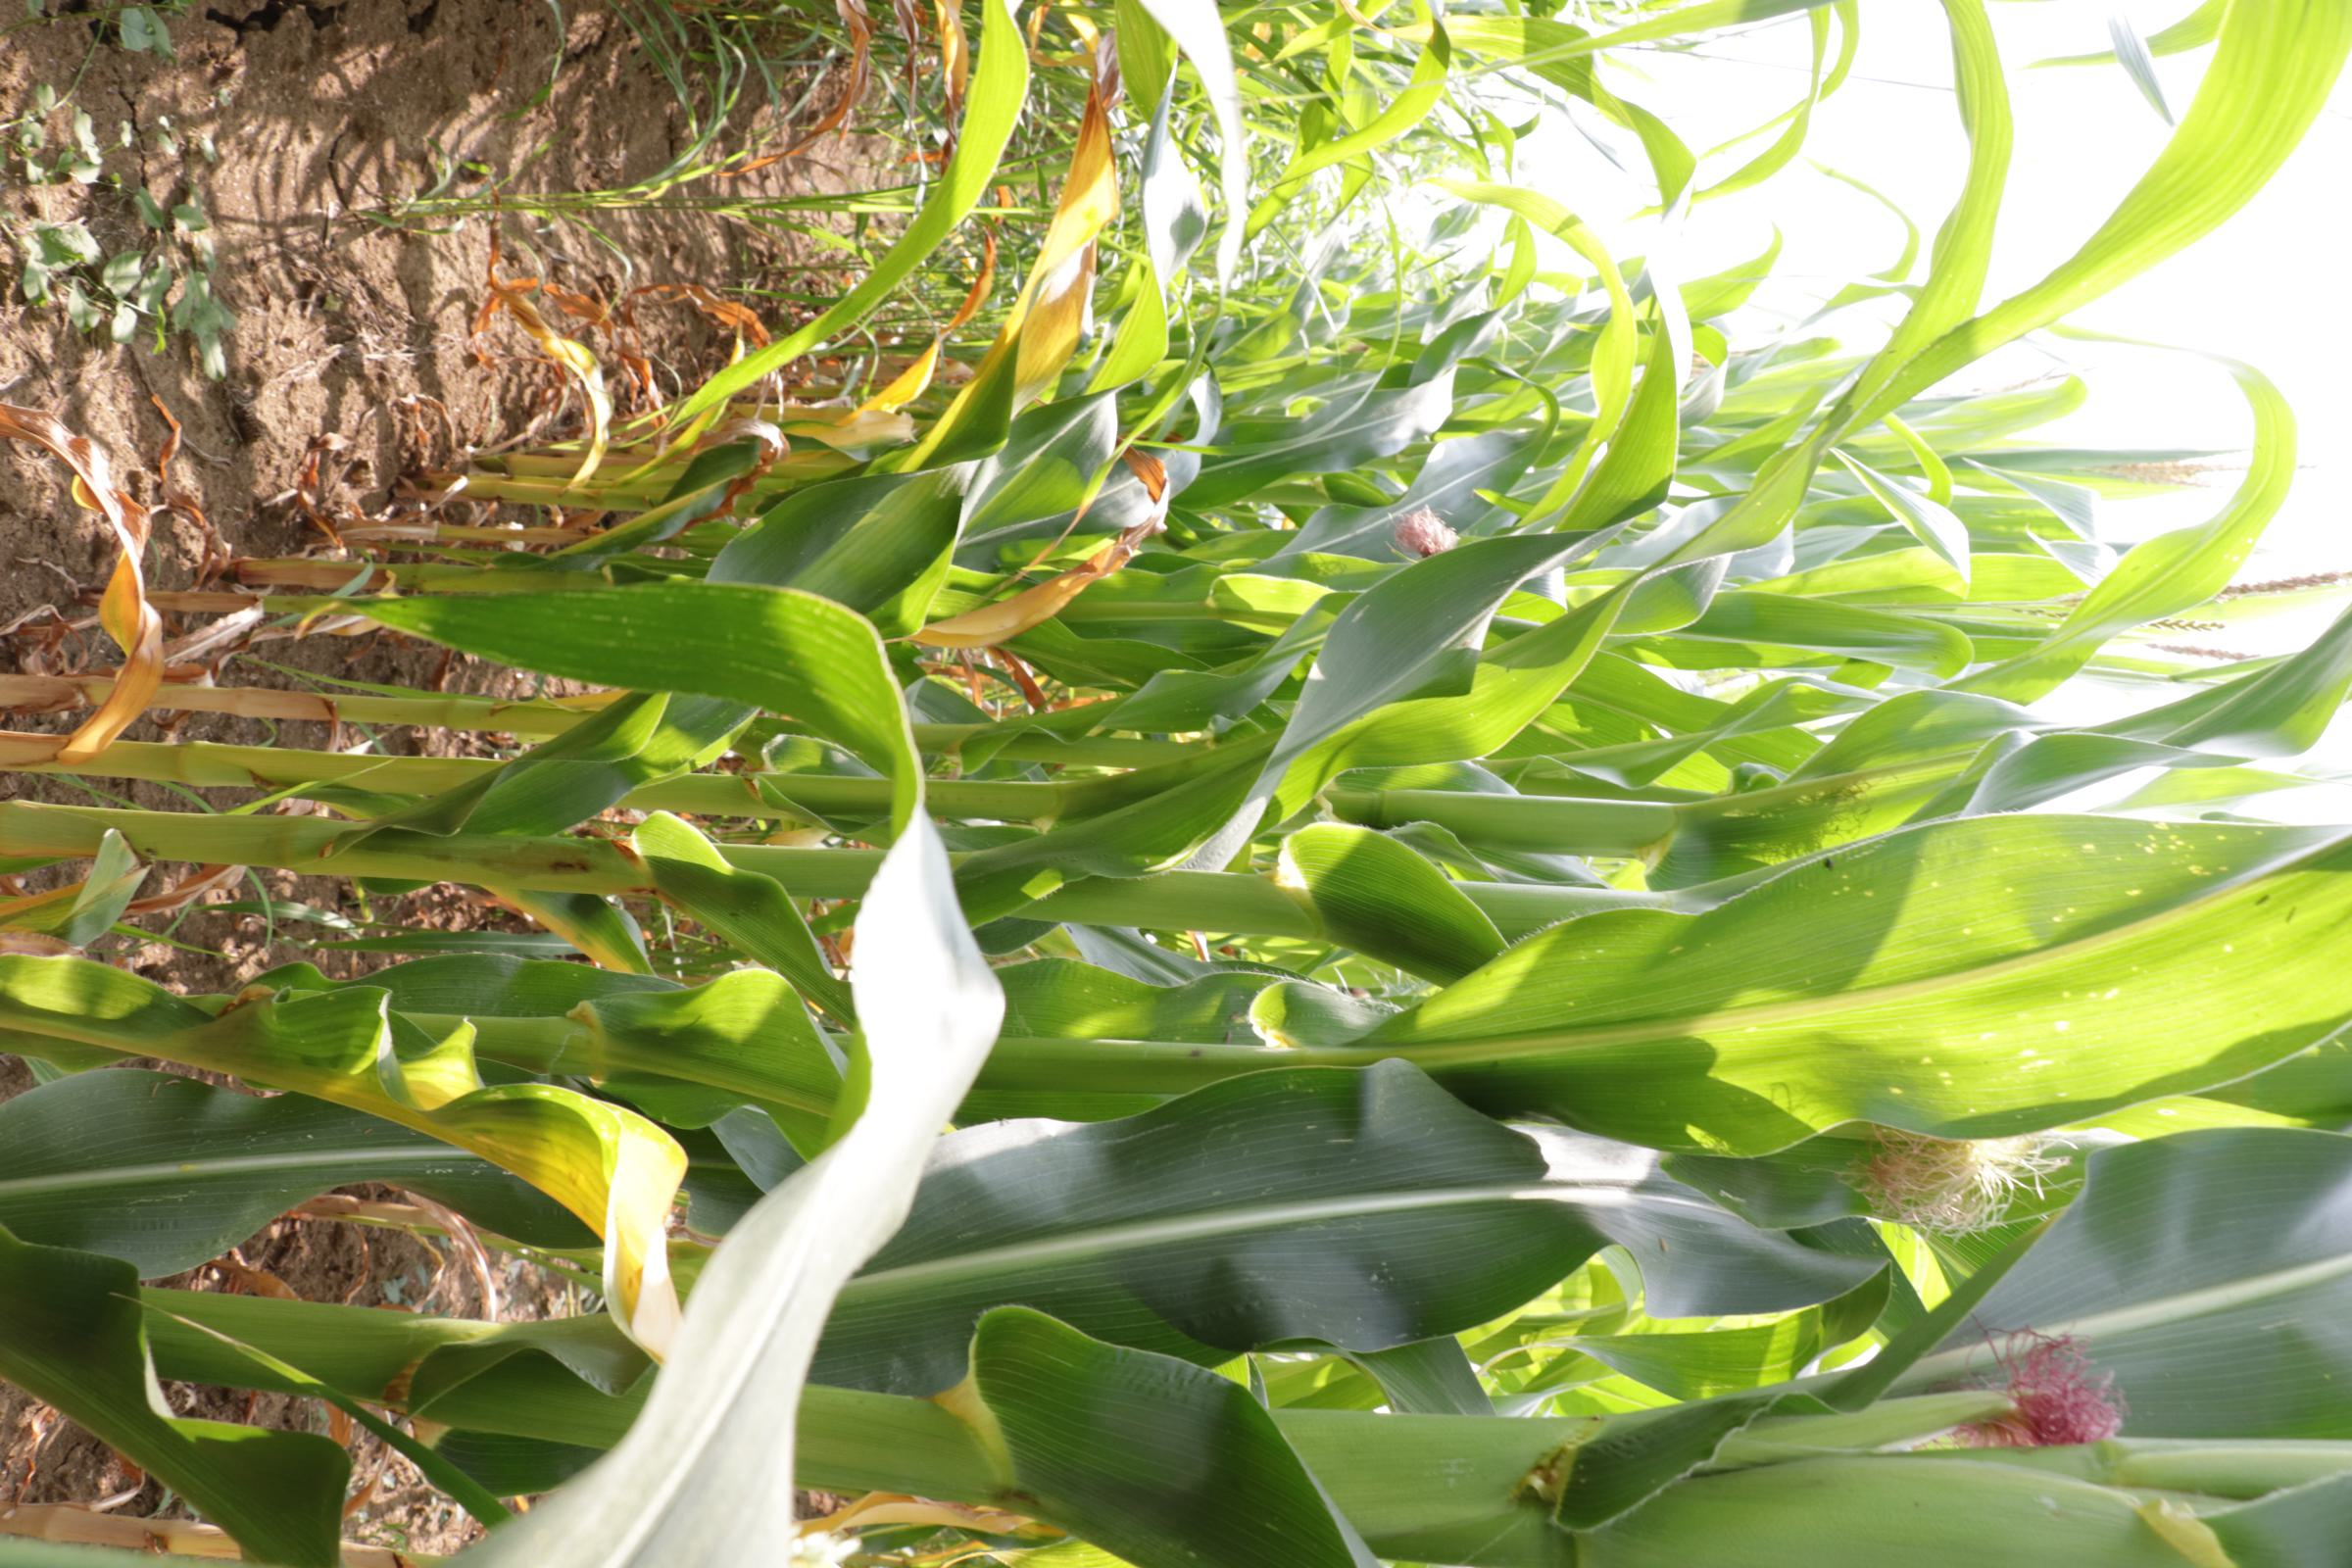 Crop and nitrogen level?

maize, no added nitrogen
